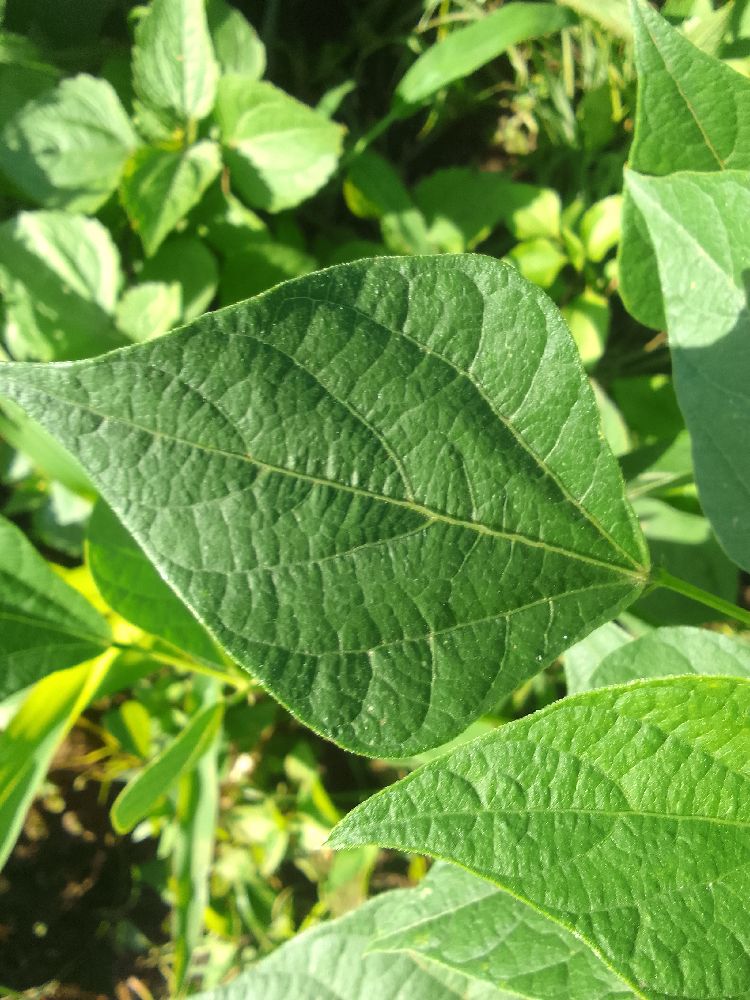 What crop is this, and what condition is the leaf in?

common bean, healthy
